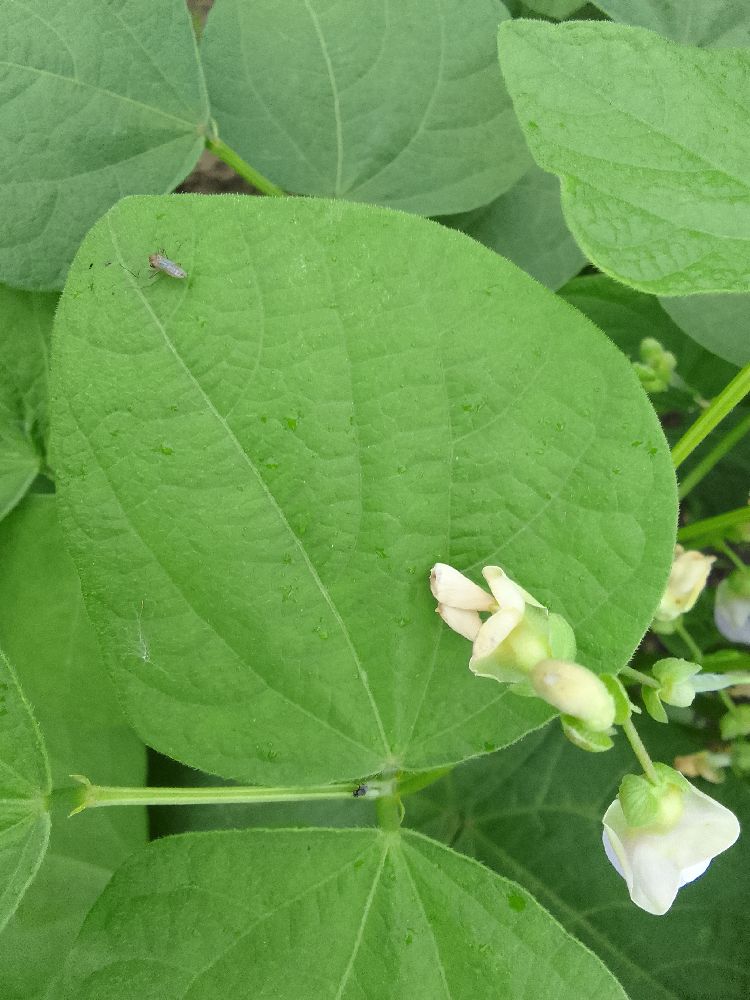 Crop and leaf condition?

common bean, healthy
